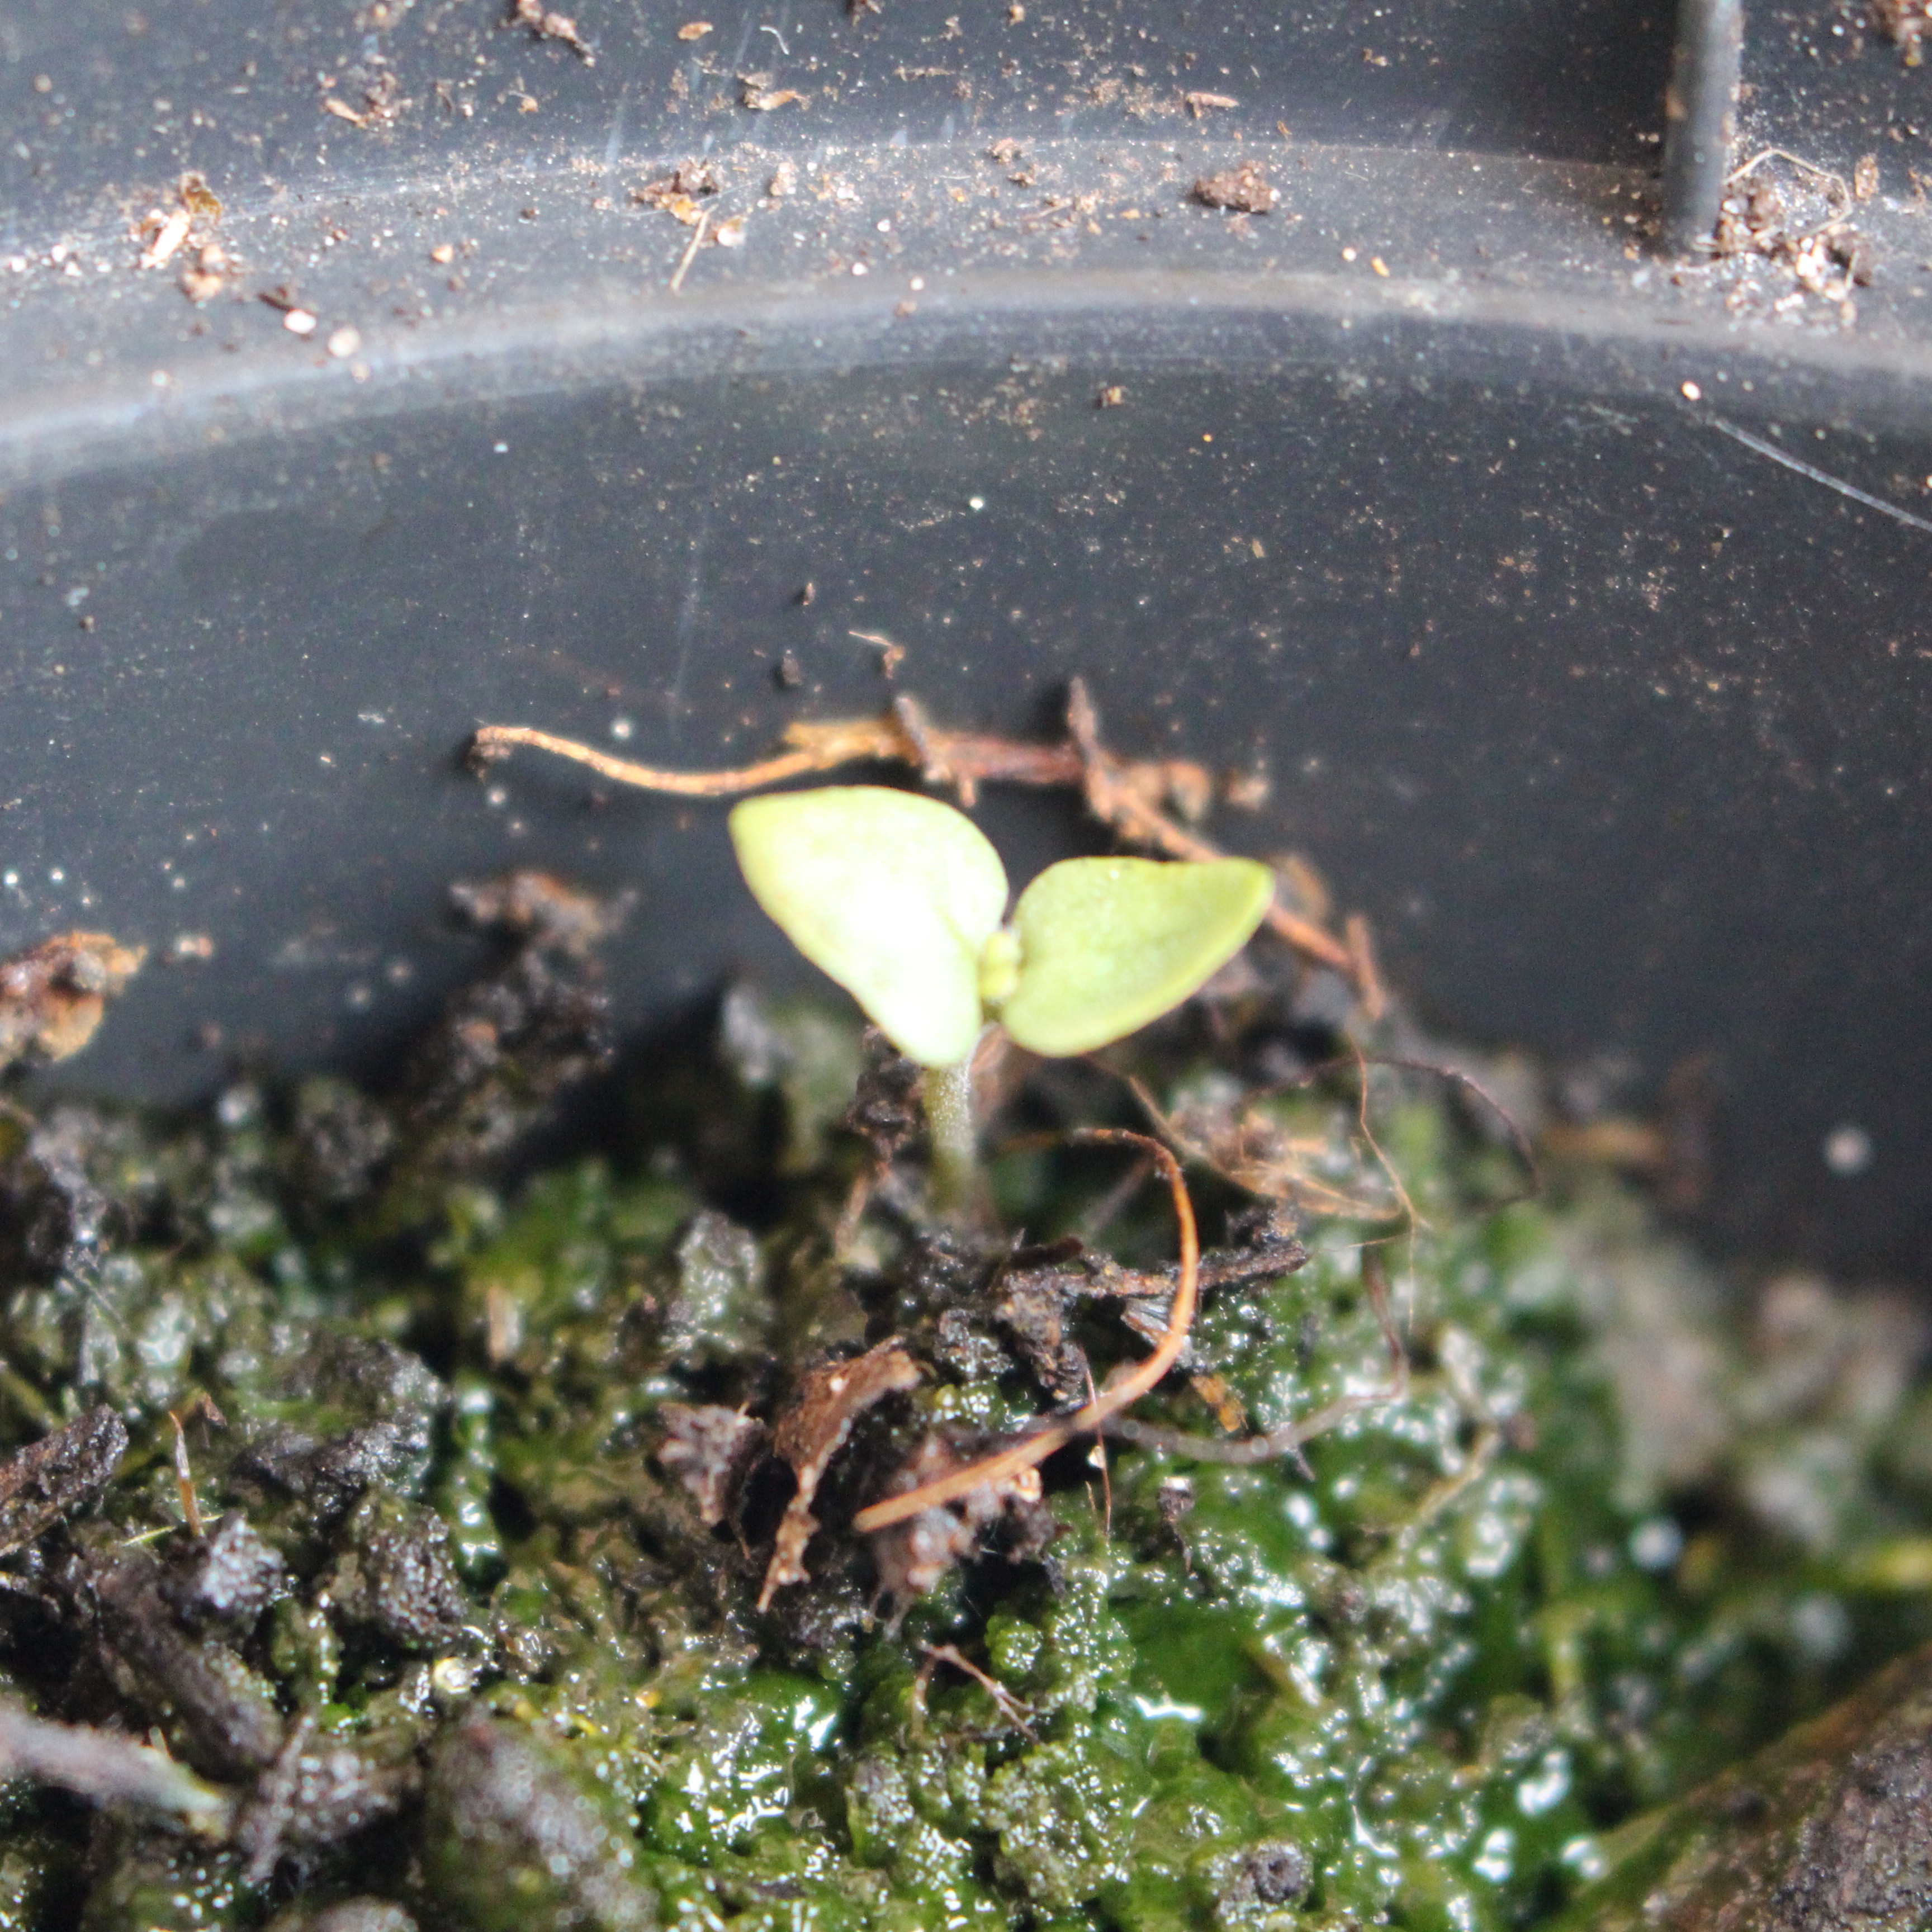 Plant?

Veronica persica
